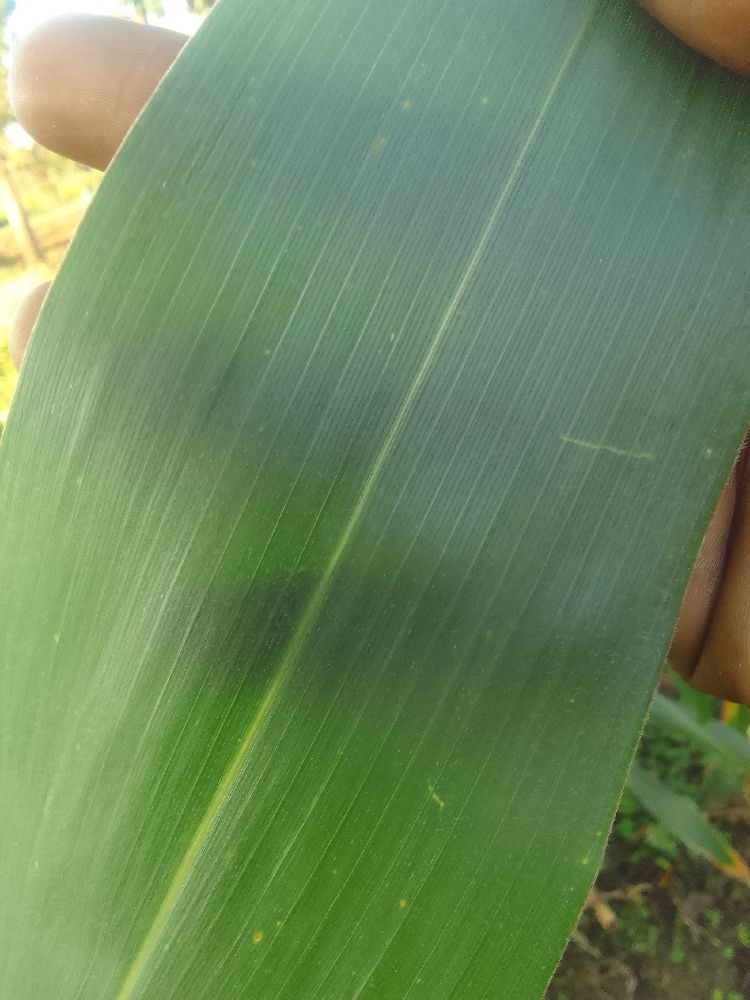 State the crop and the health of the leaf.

maize, healthy
